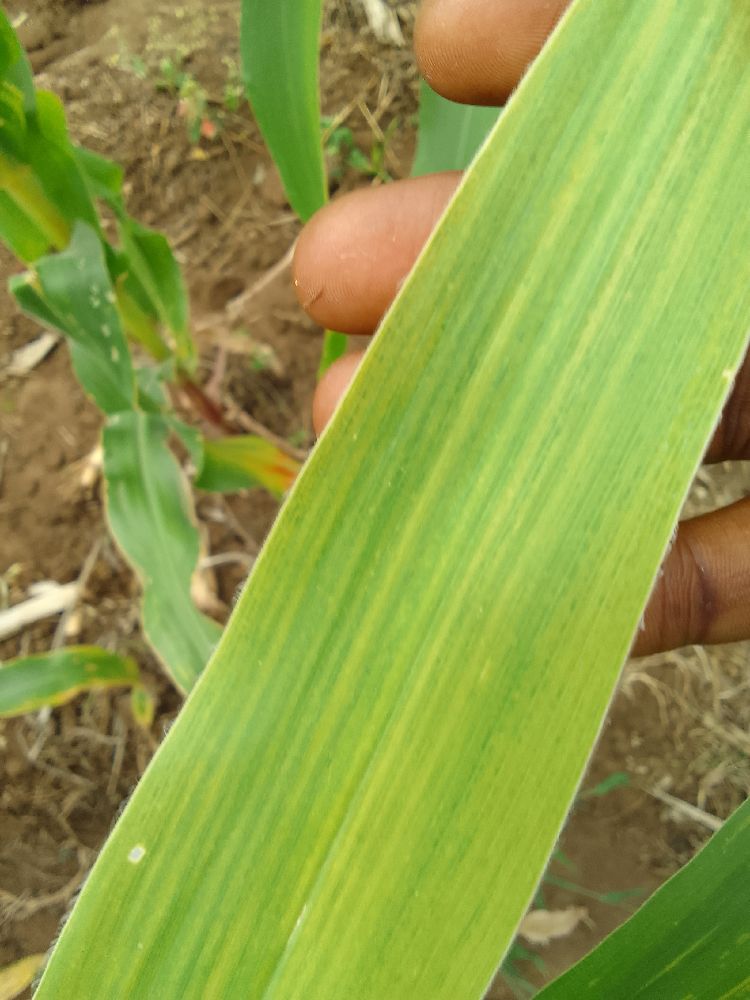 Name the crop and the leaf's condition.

maize, maize lethal necrosis
